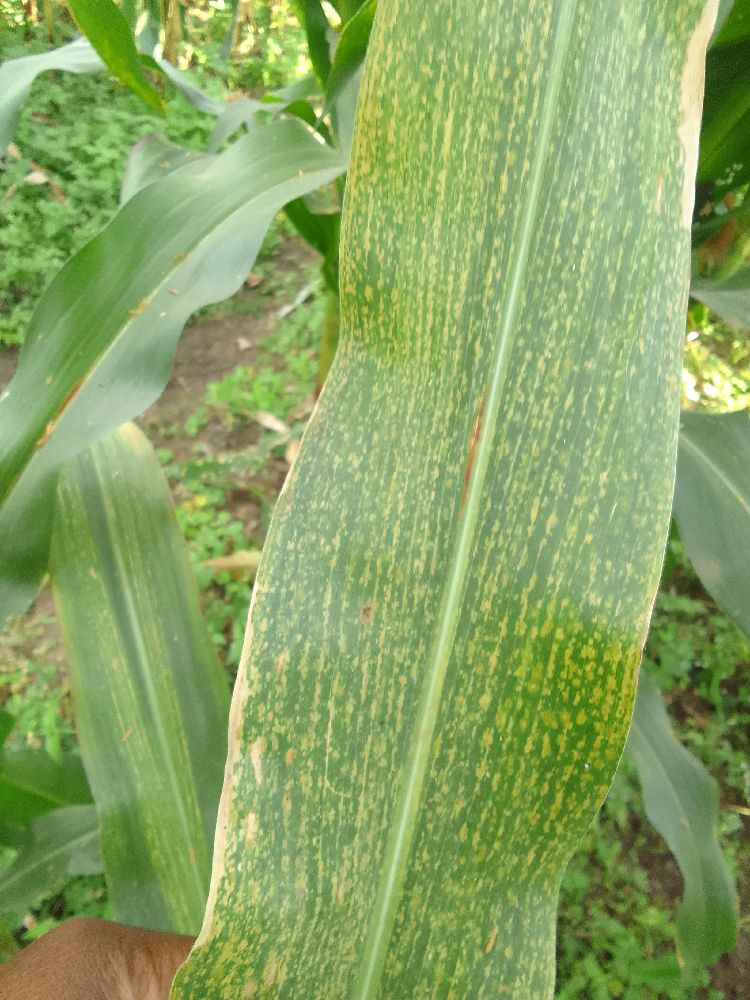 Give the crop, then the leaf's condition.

maize, maize lethal necrosis
